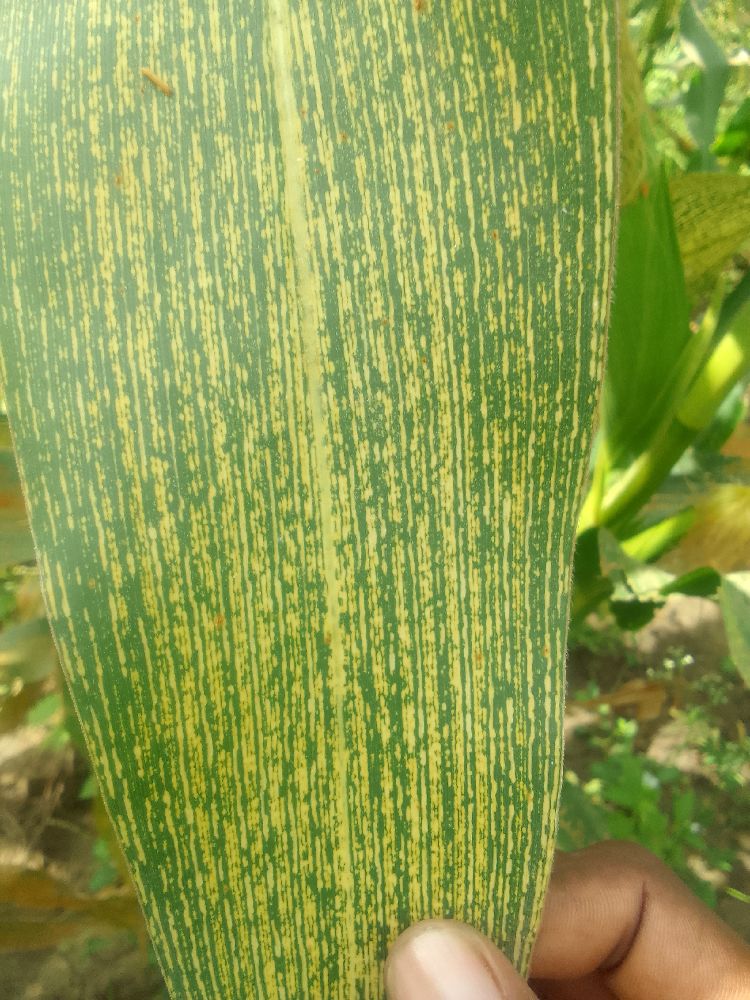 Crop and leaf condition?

maize, maize streak virus
